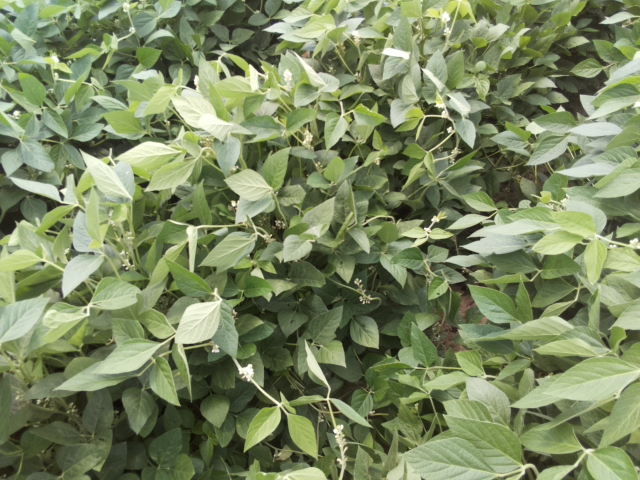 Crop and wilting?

soybean, leaflets folding inward at secondary pulvinus with no turgor loss in leaflets or petioles
